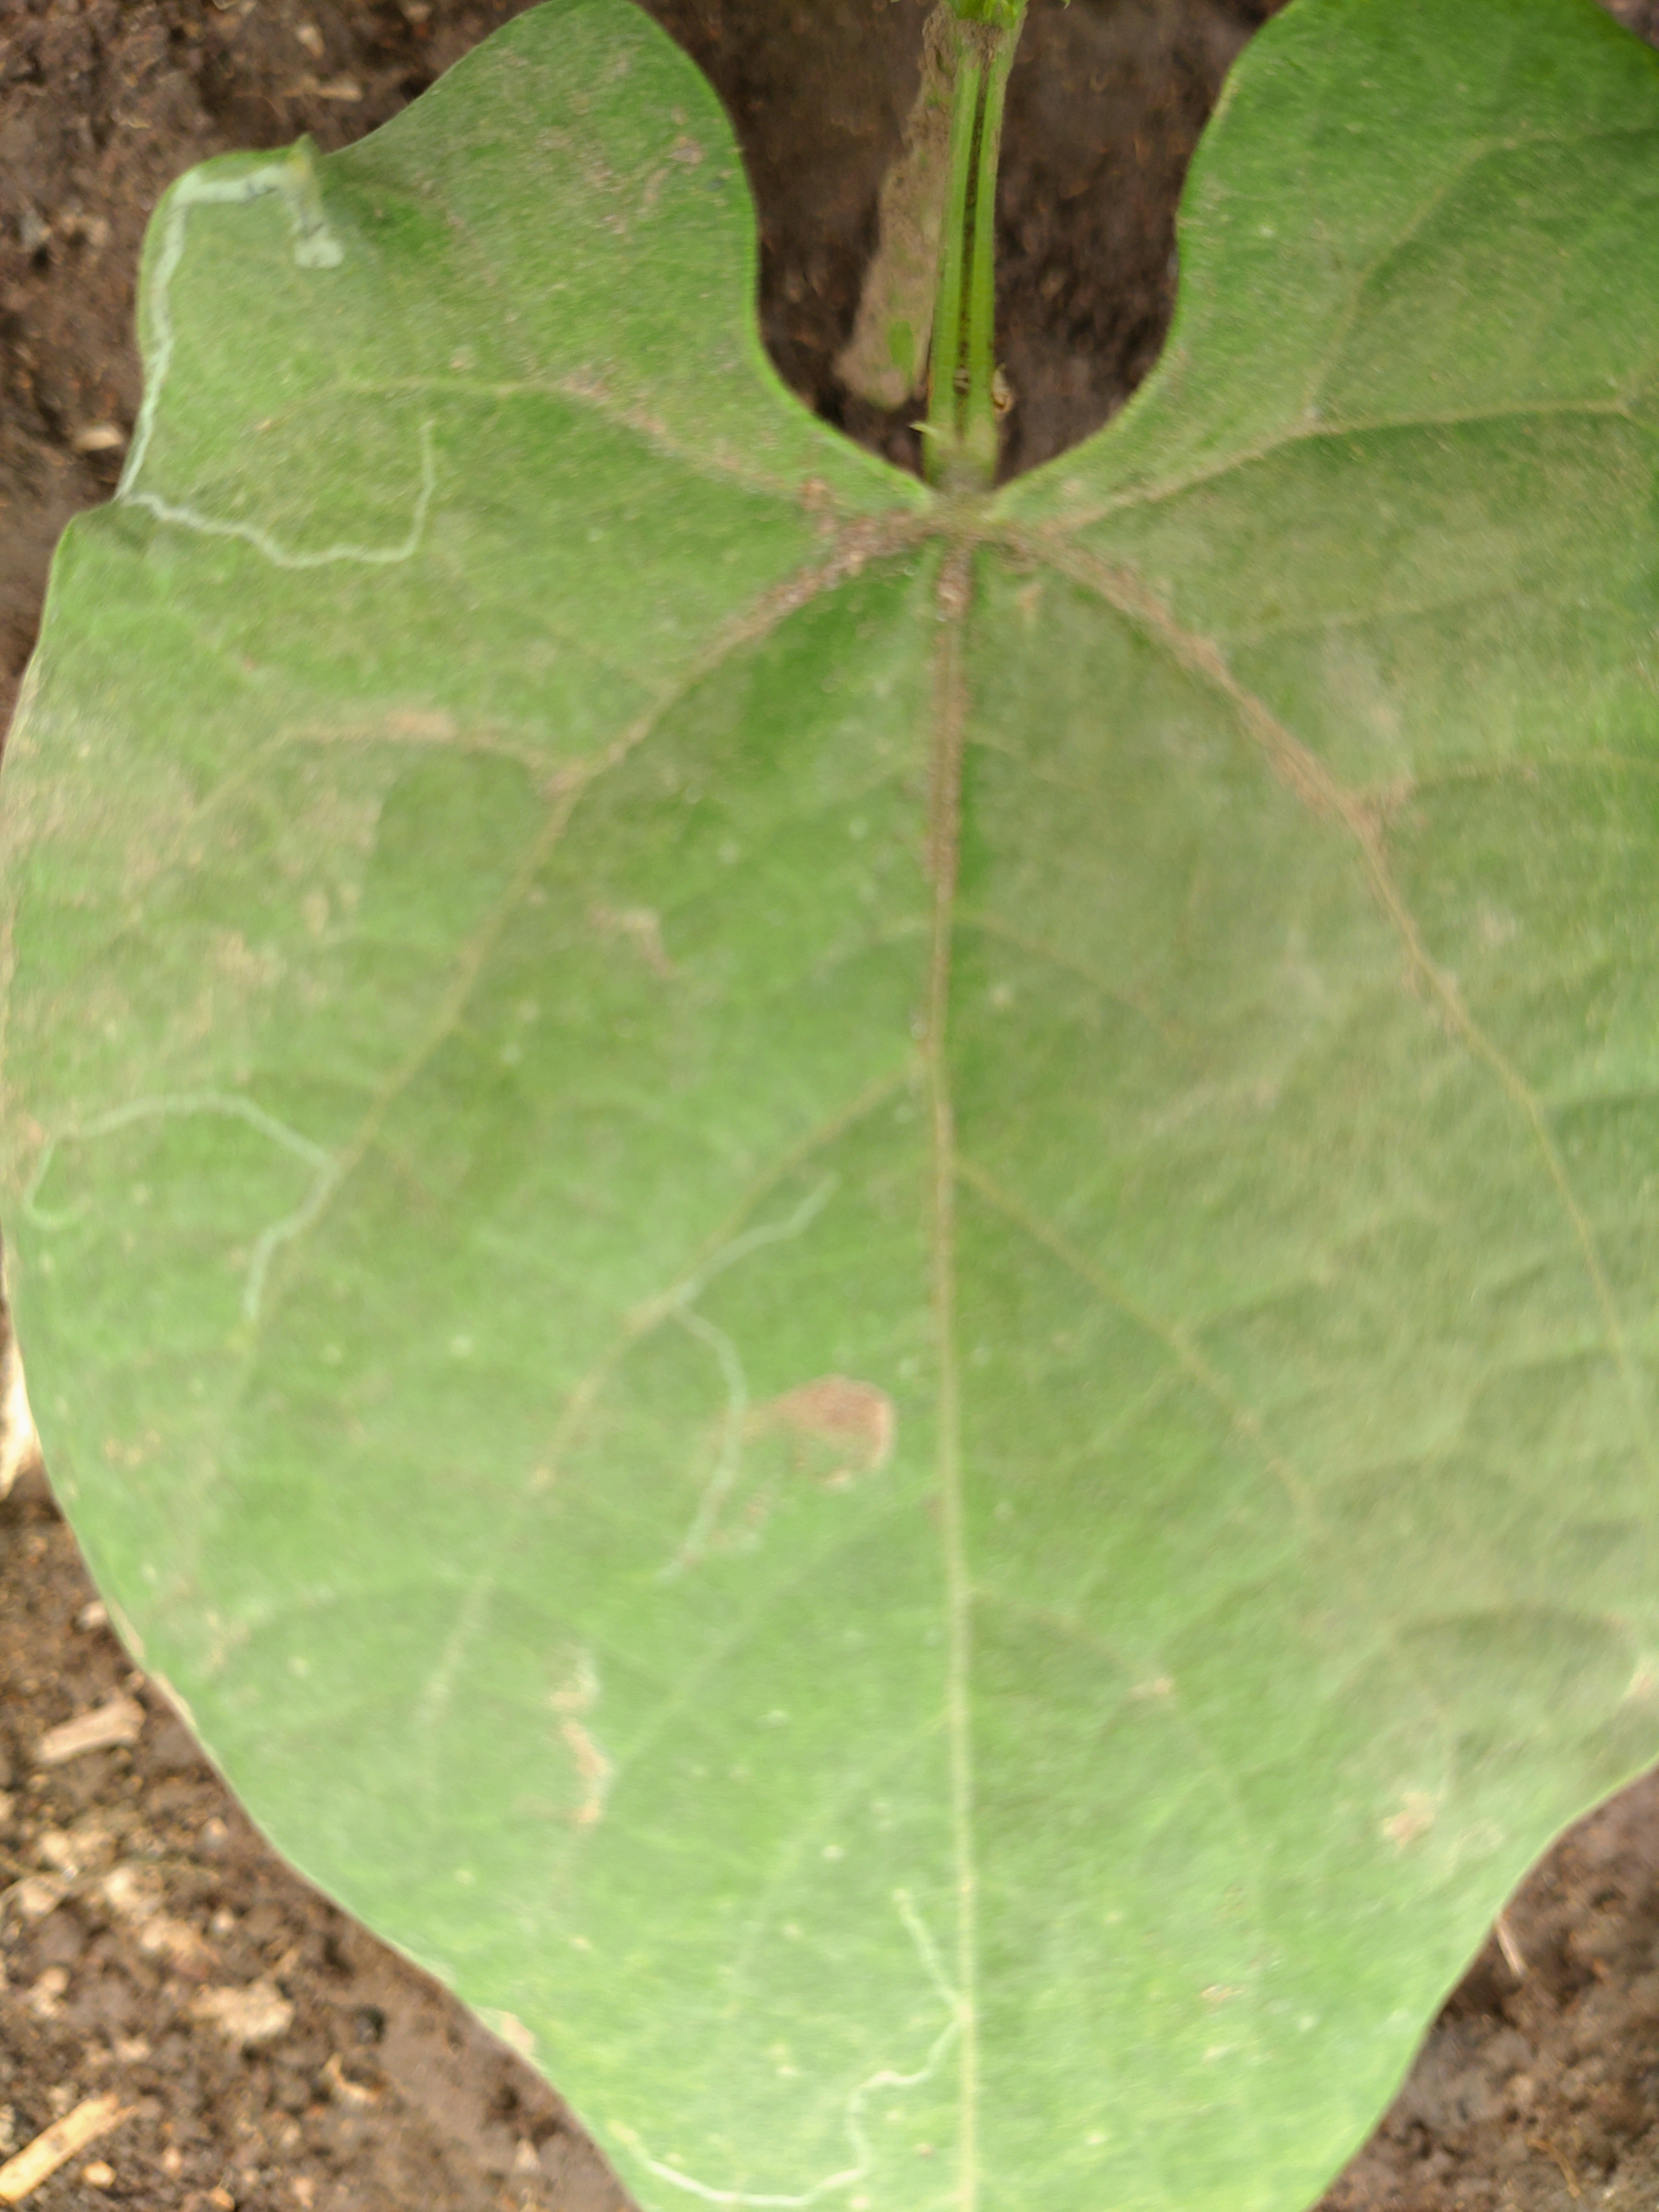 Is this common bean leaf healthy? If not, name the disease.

healthy
